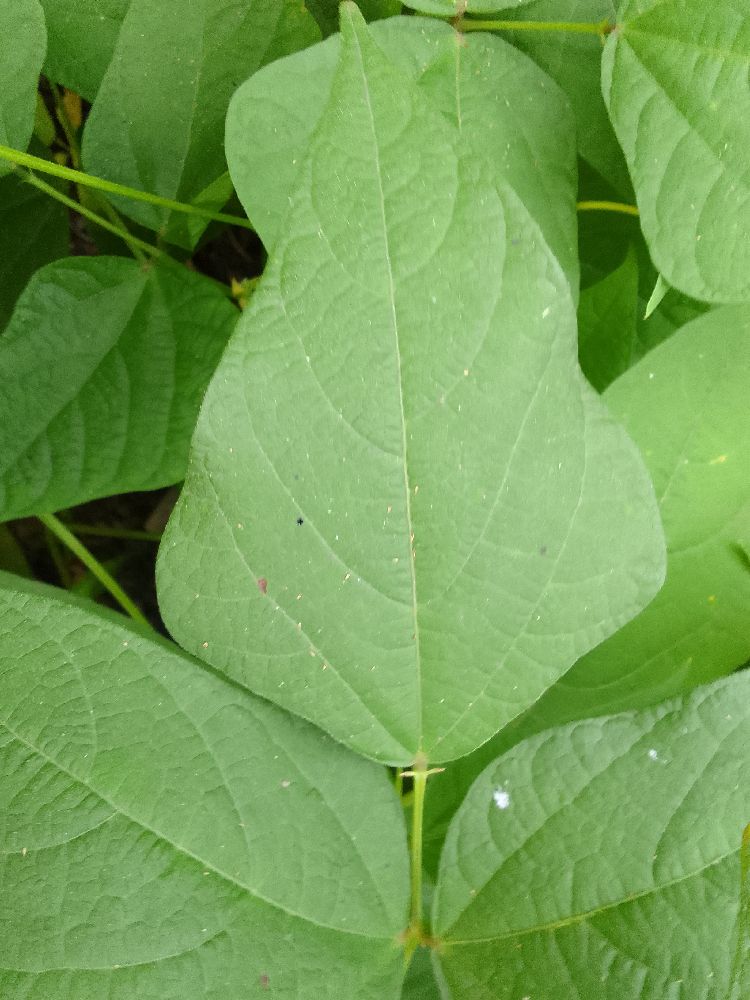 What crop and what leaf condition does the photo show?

common bean, healthy
